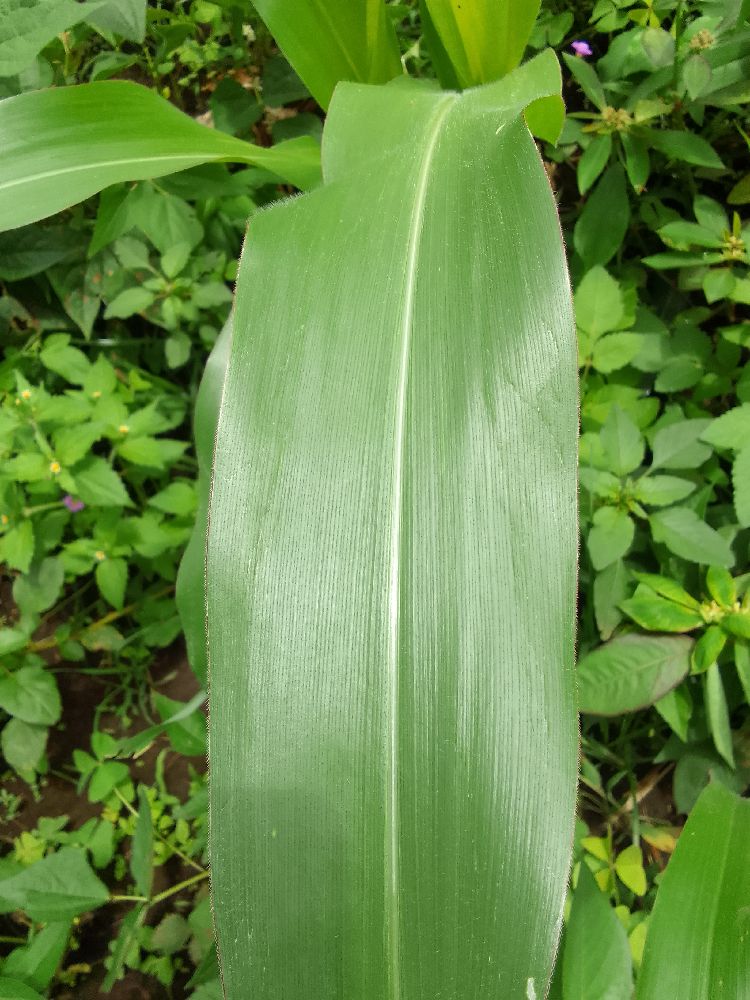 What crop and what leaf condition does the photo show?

maize, healthy
